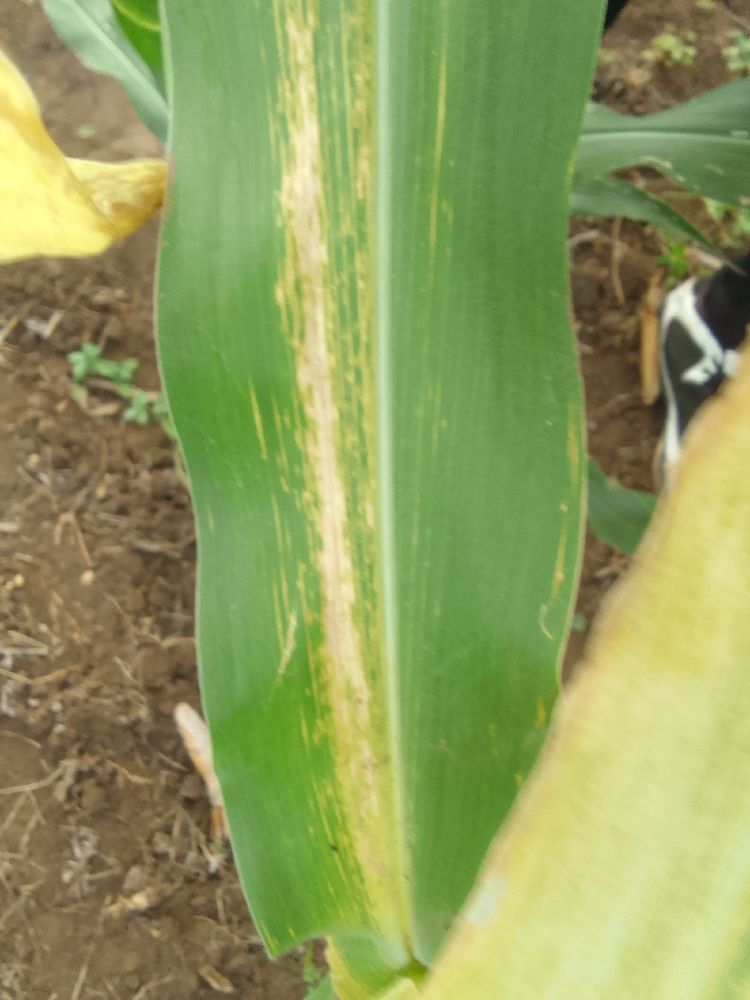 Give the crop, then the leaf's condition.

maize, maize lethal necrosis
